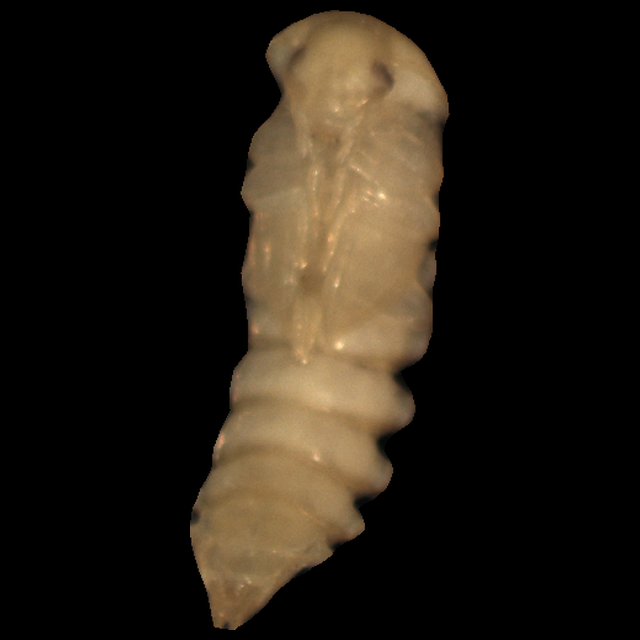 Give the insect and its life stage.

mealworm pupa
